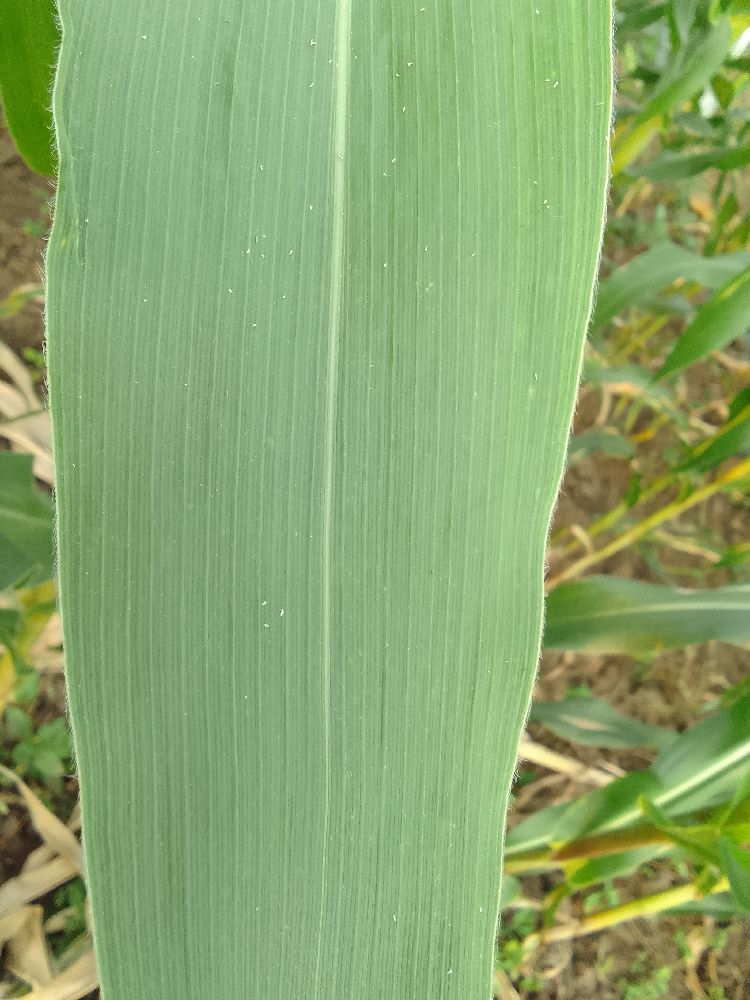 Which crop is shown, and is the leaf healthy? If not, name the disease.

maize, healthy
